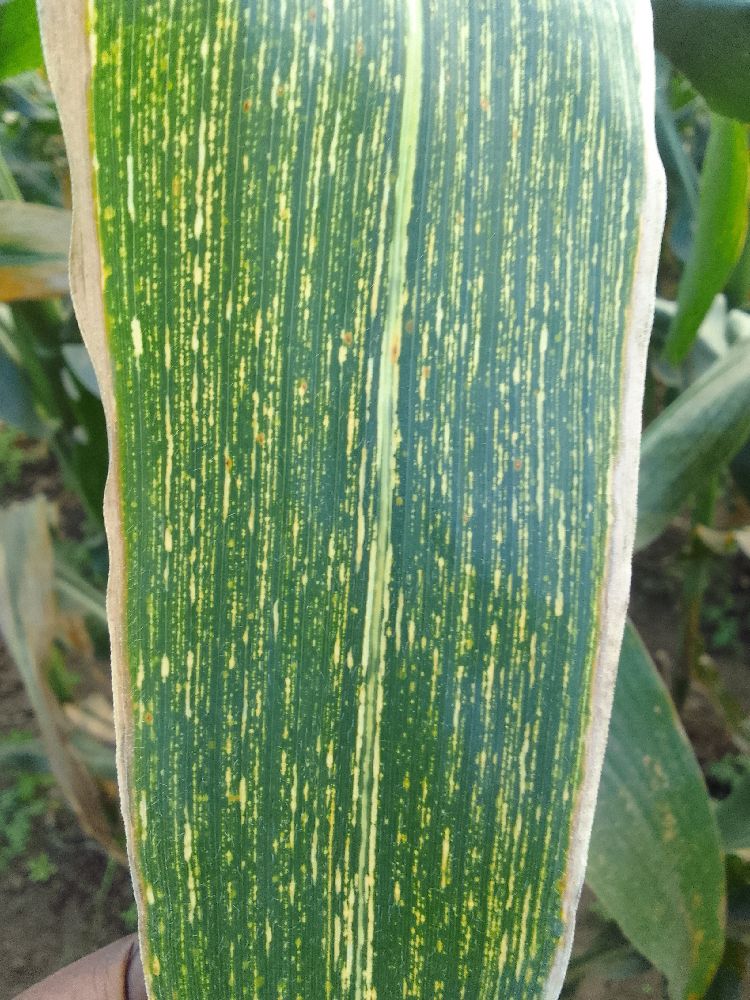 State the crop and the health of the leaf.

maize, maize streak virus
